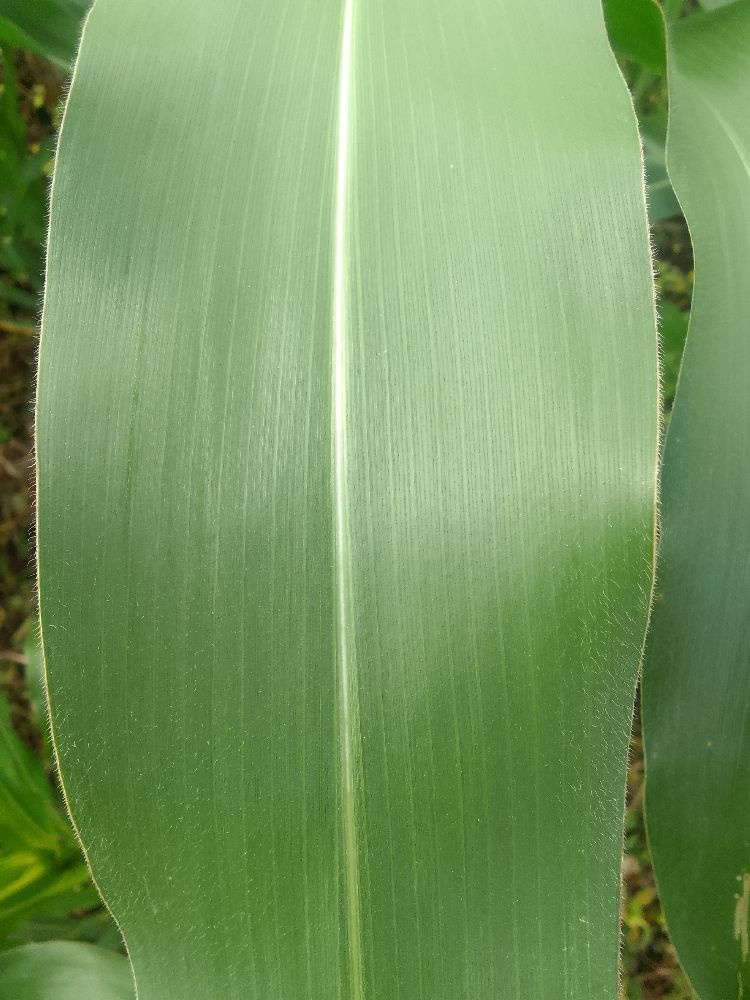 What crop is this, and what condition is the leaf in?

maize, healthy
